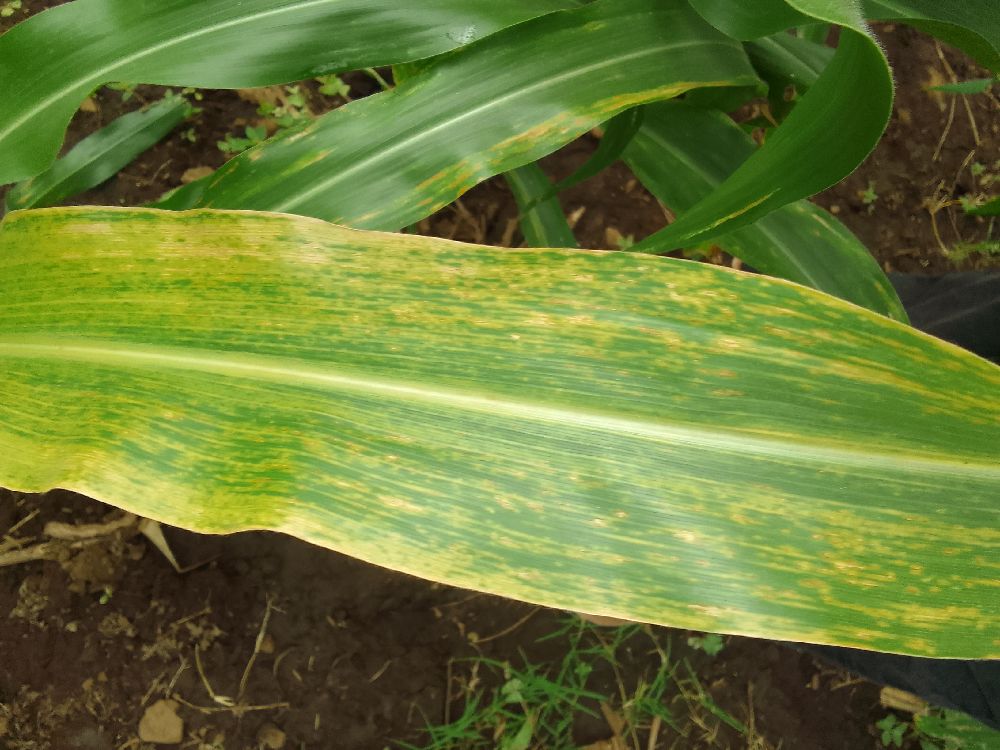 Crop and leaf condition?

maize, maize lethal necrosis
